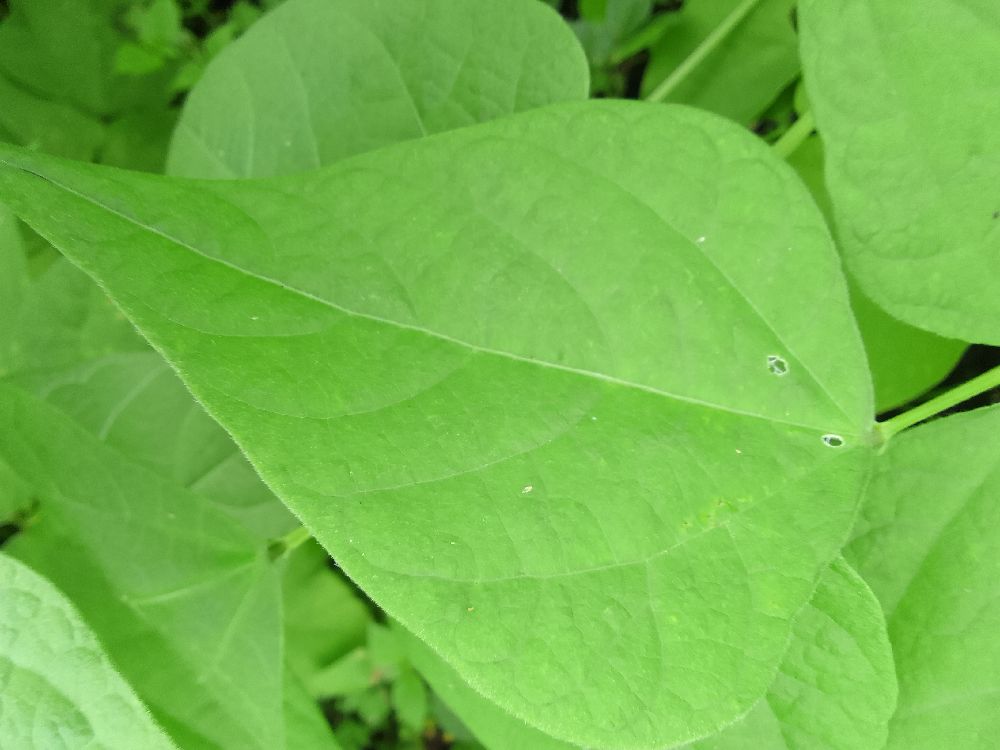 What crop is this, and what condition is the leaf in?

common bean, healthy
